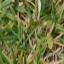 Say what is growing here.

grass
